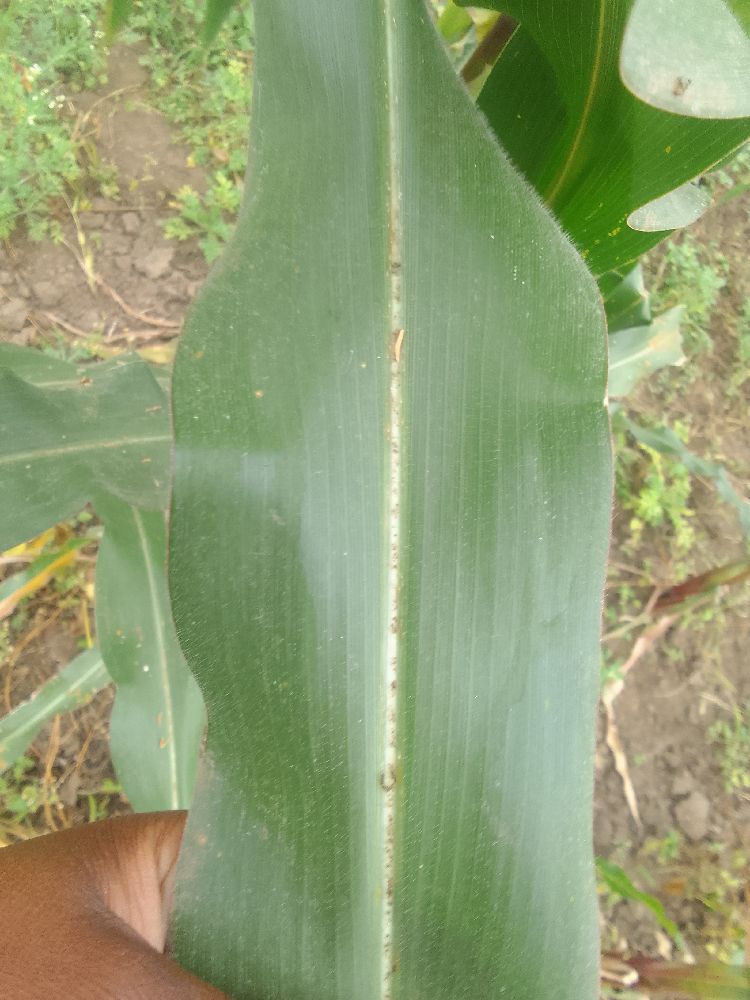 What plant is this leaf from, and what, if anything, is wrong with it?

maize, healthy
